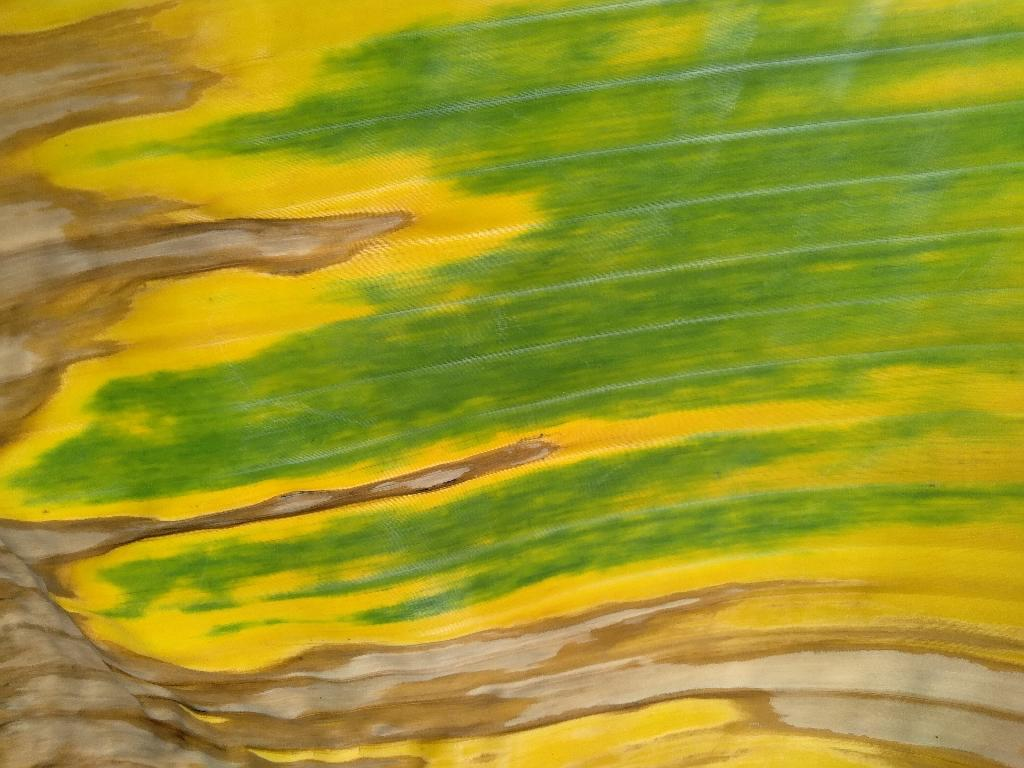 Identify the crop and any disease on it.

banana, fusarium wilt race 1
